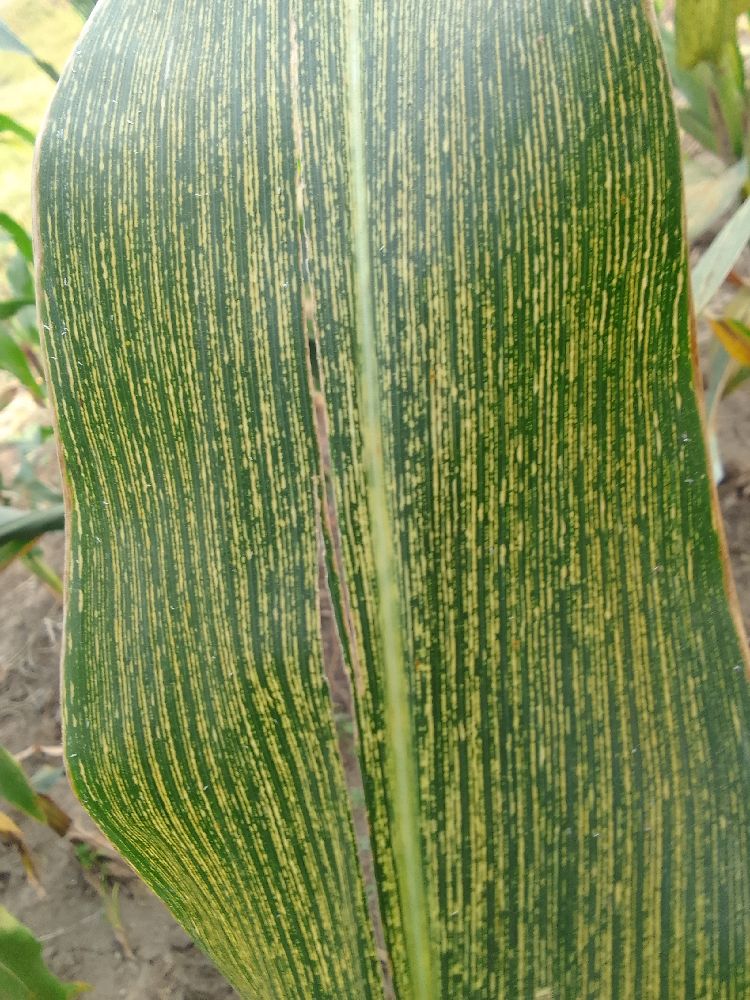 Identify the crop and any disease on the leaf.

maize, maize streak virus
